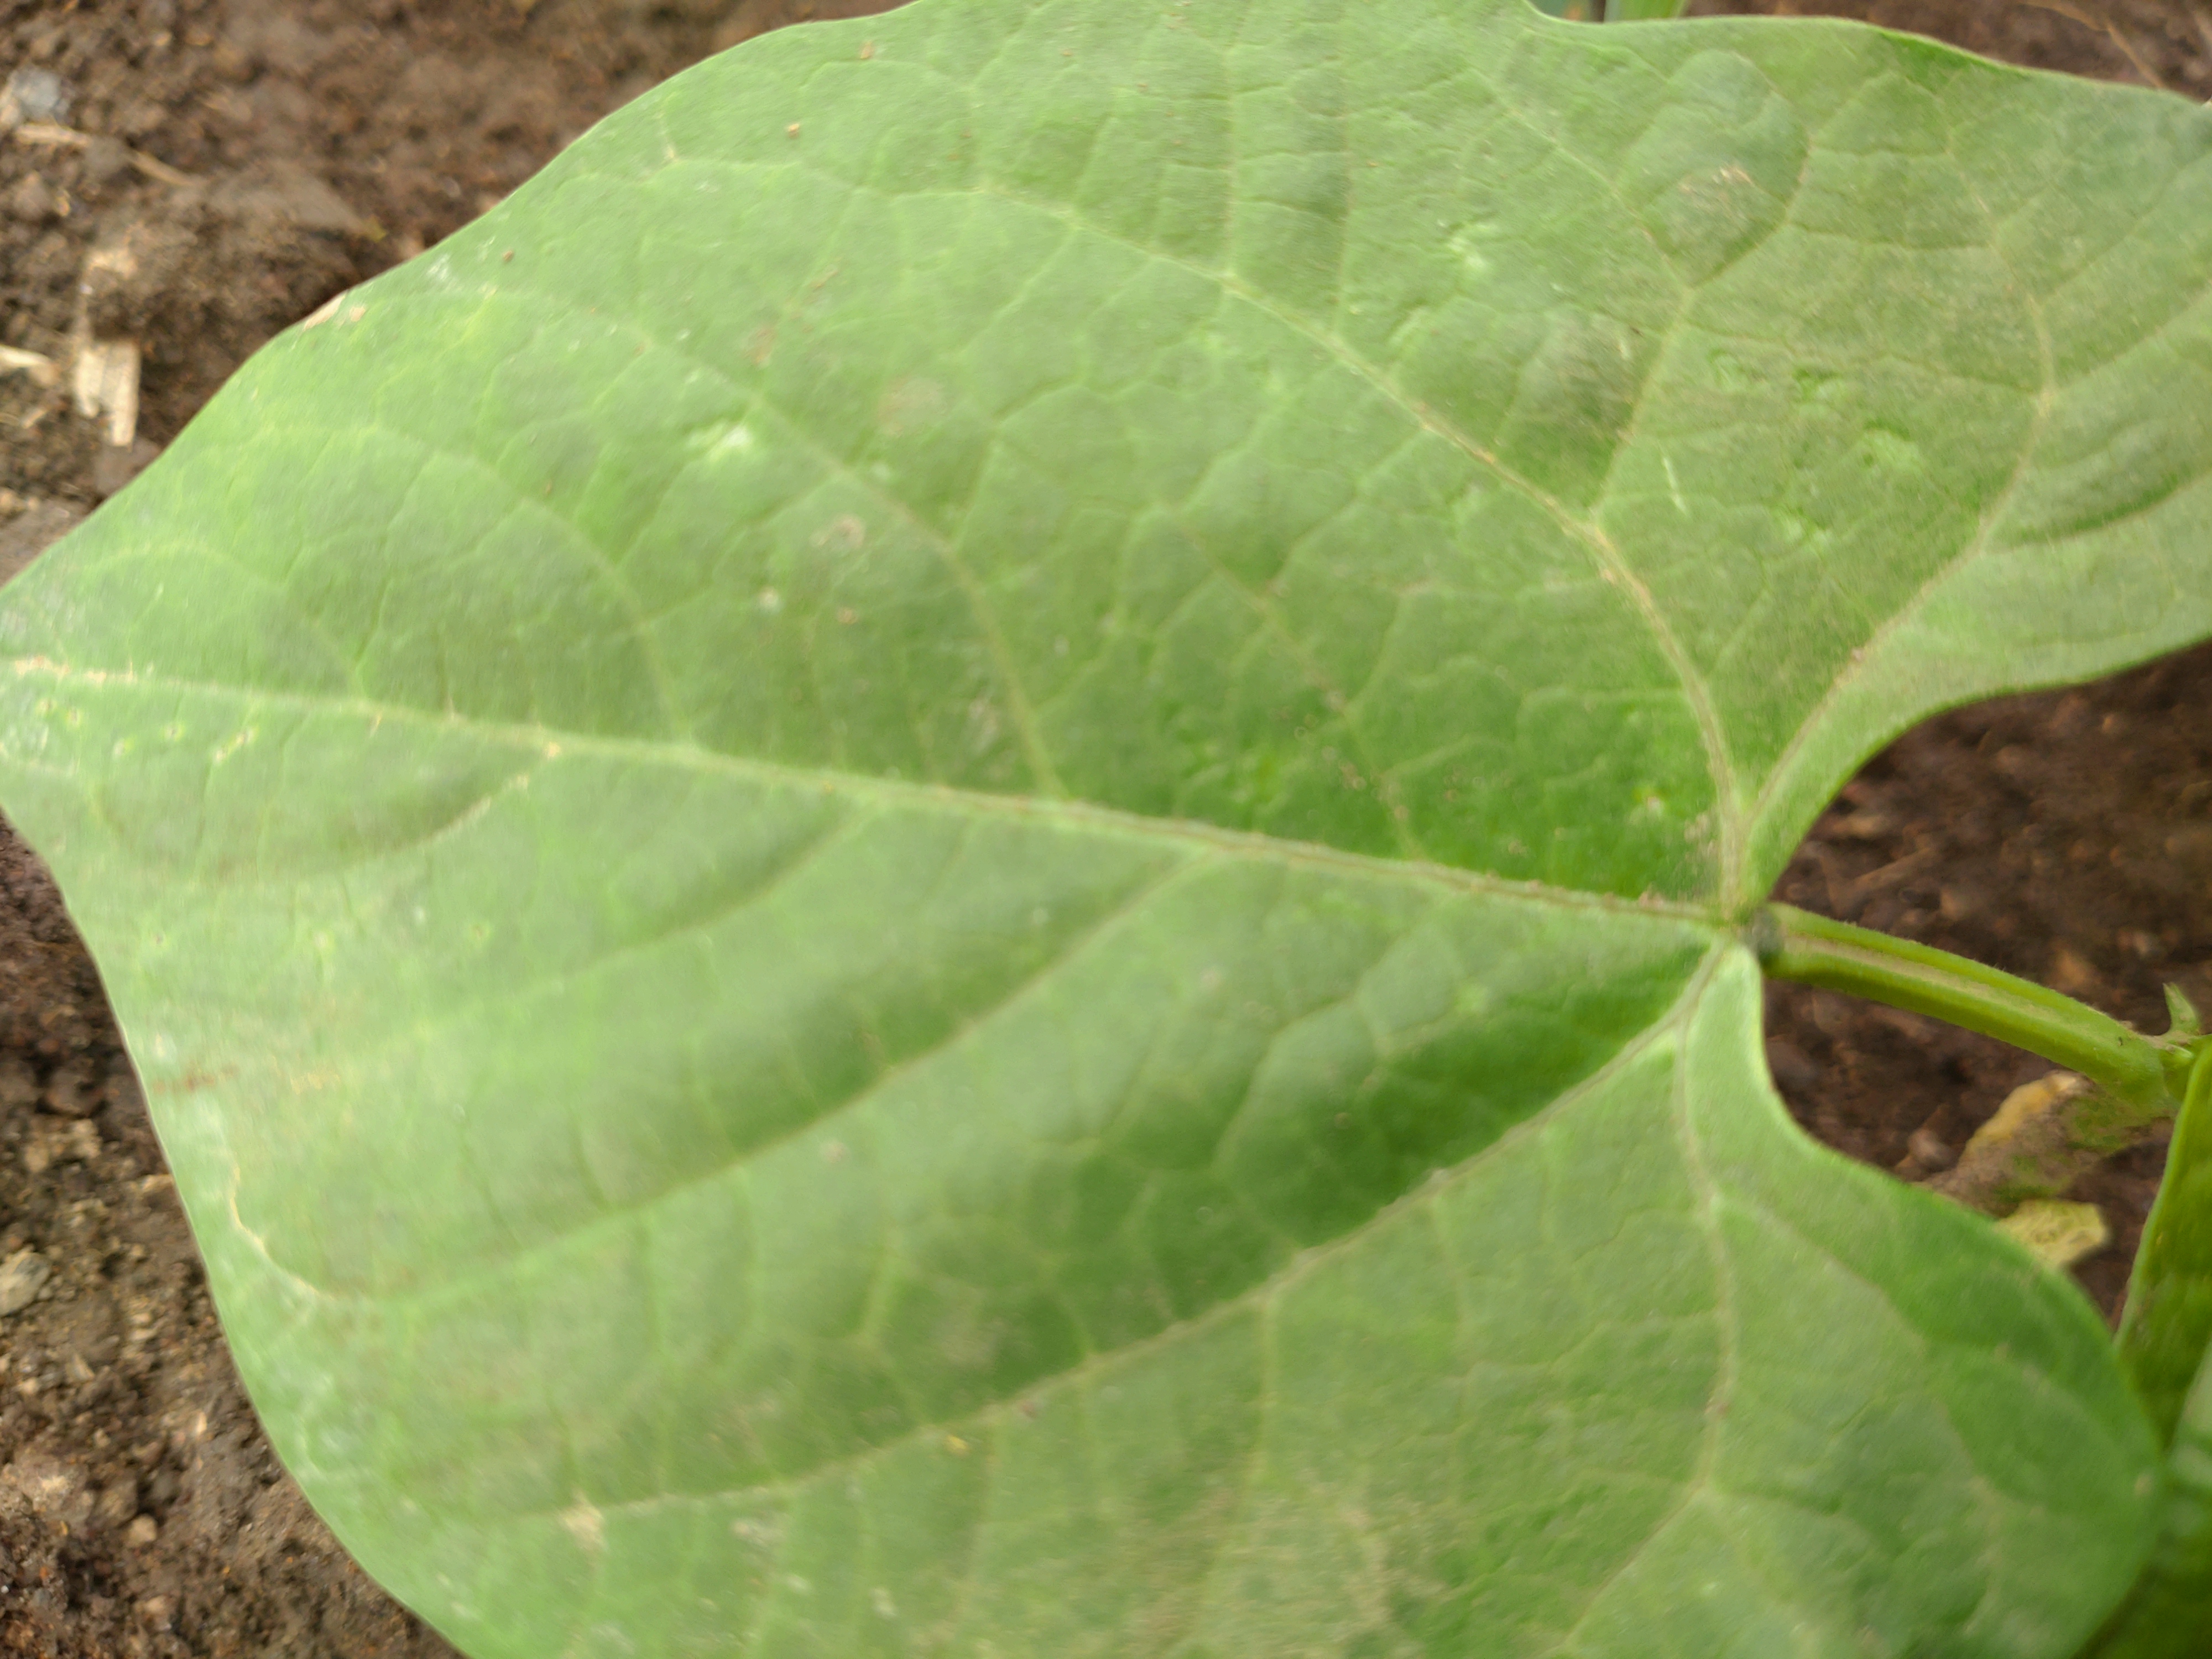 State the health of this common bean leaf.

healthy
